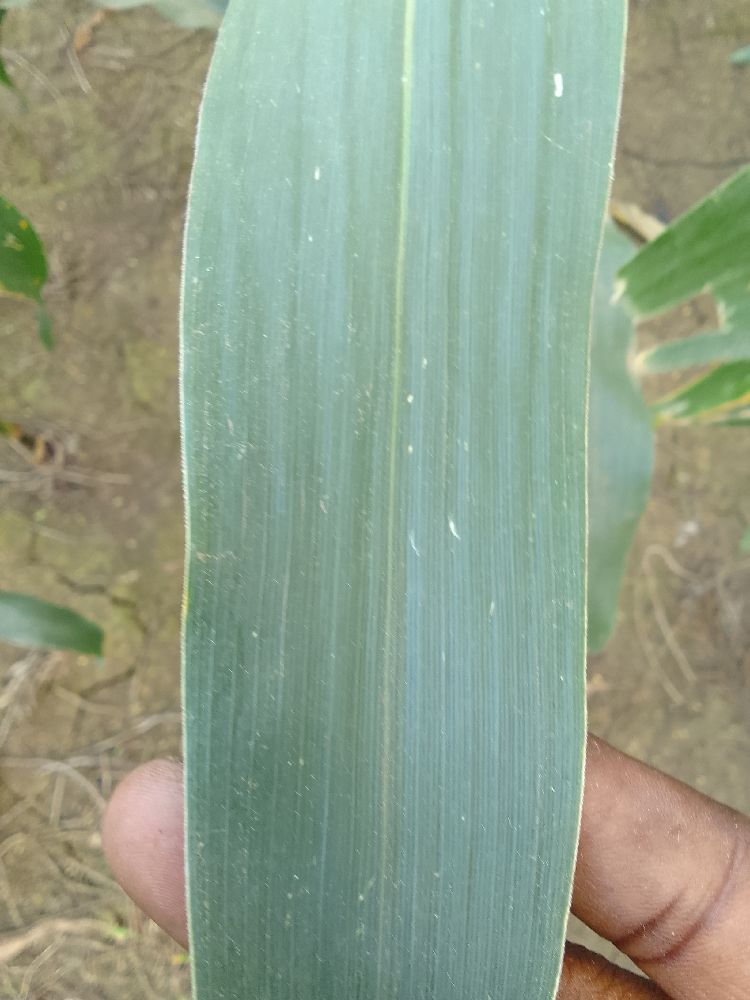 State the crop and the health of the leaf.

maize, healthy
